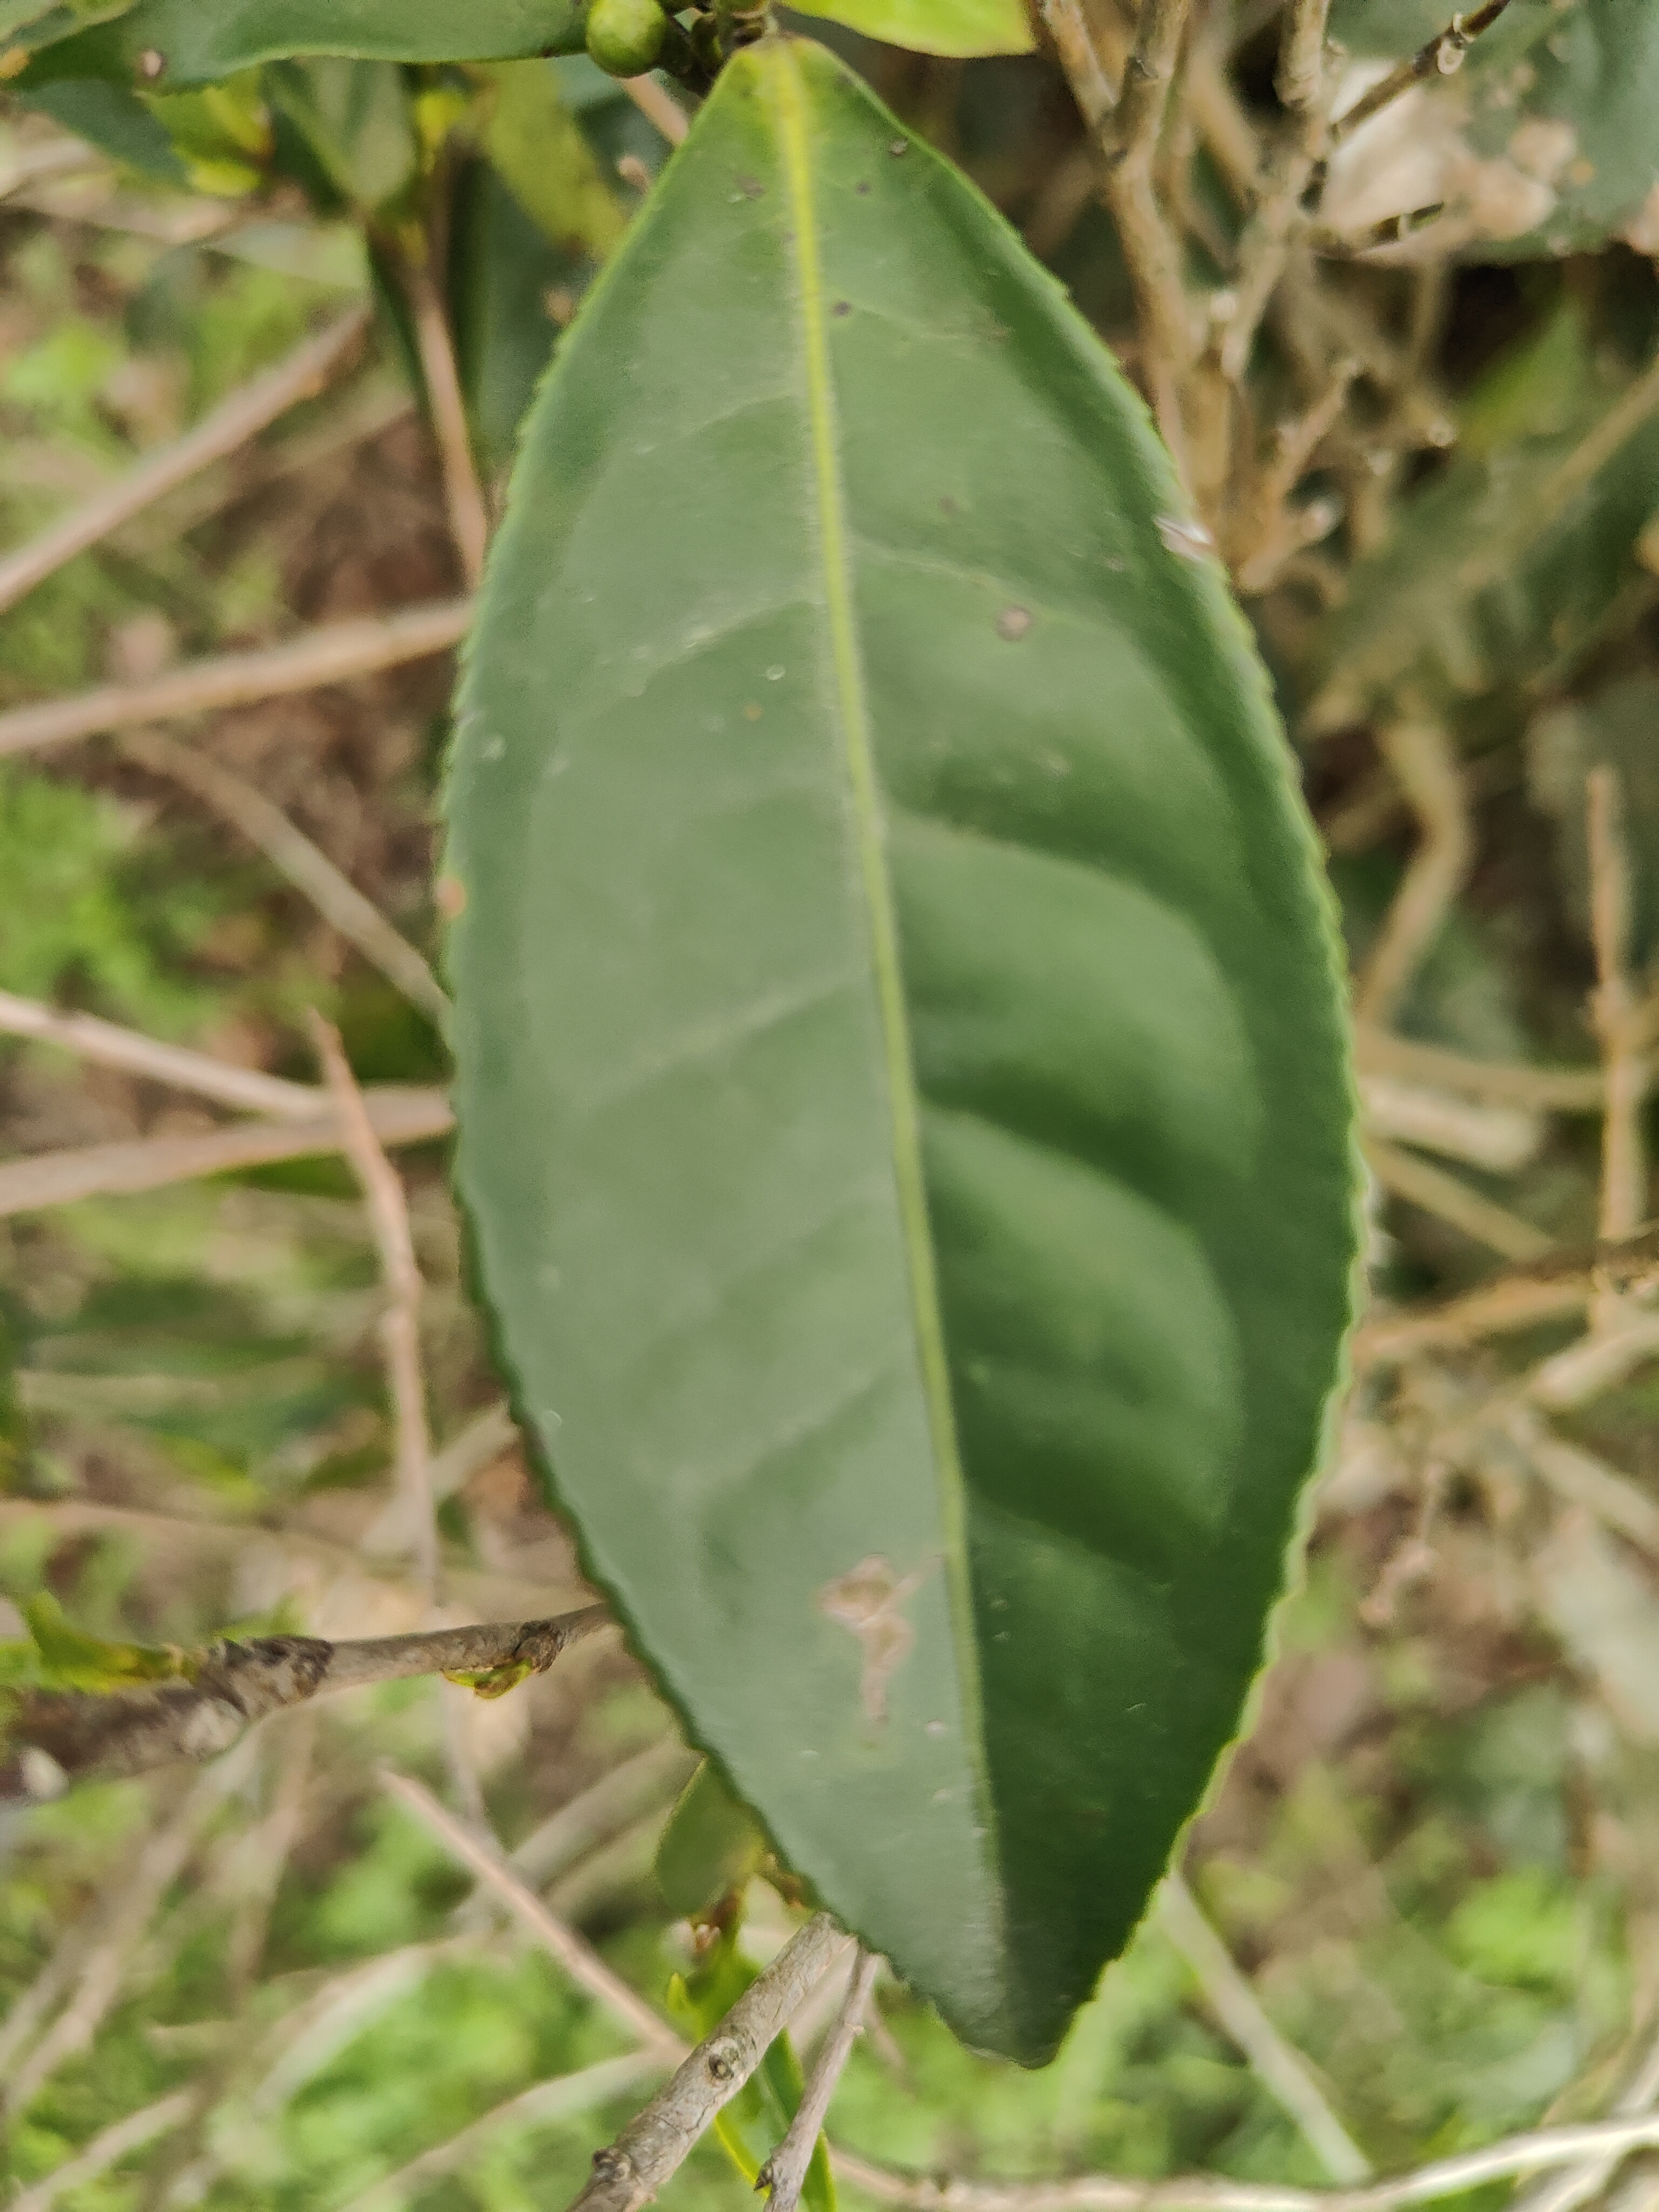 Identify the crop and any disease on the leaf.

tea, red rust
